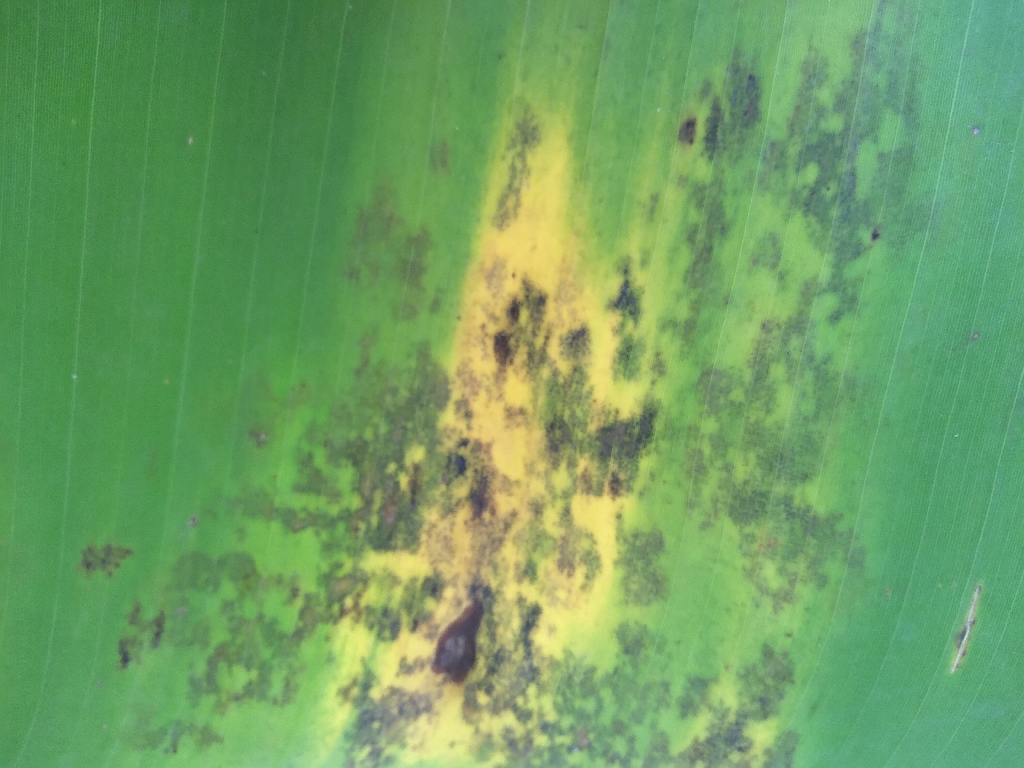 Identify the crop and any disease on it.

banana, black sigatoka
